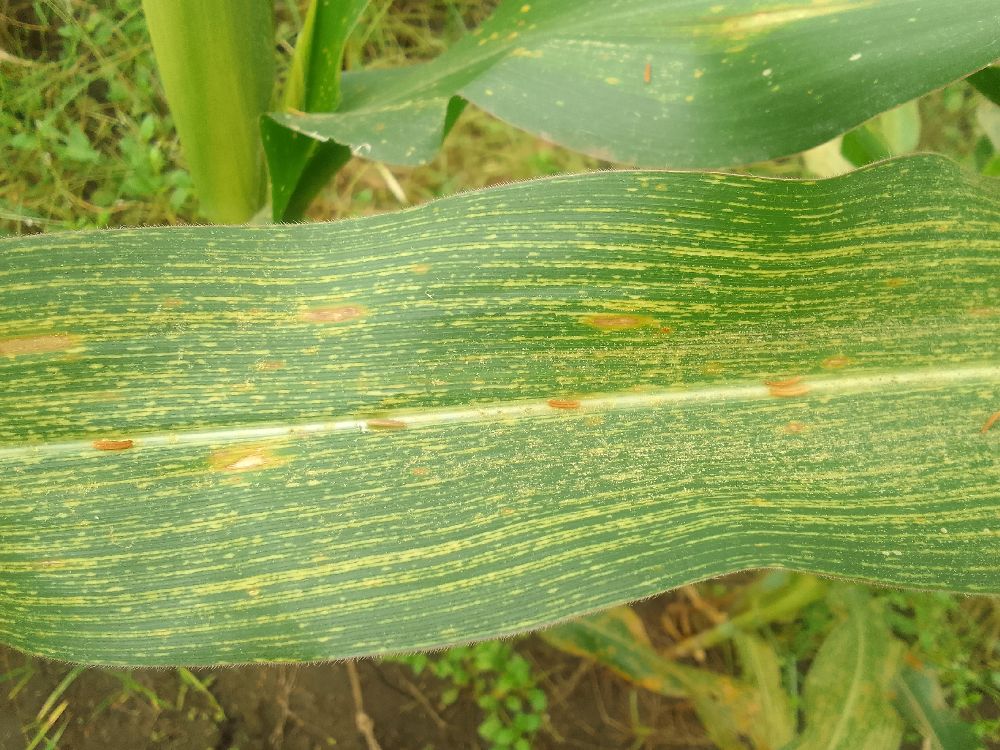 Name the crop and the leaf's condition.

maize, maize streak virus
